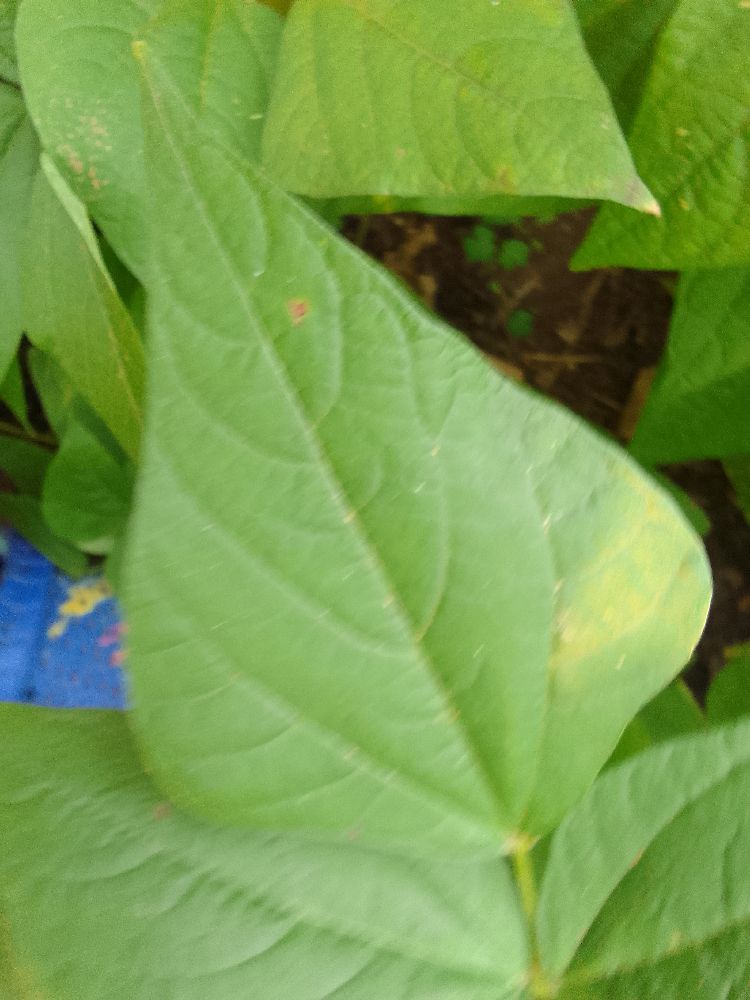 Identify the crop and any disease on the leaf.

common bean, healthy
